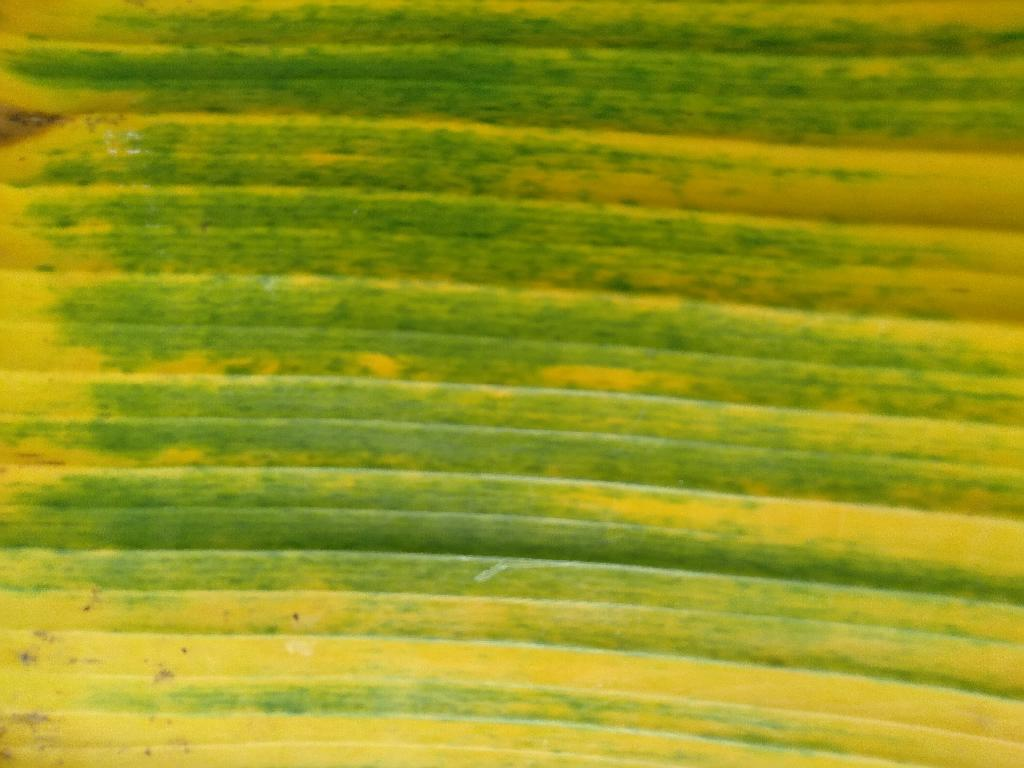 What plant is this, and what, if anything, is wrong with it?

banana, fusarium wilt race 1
